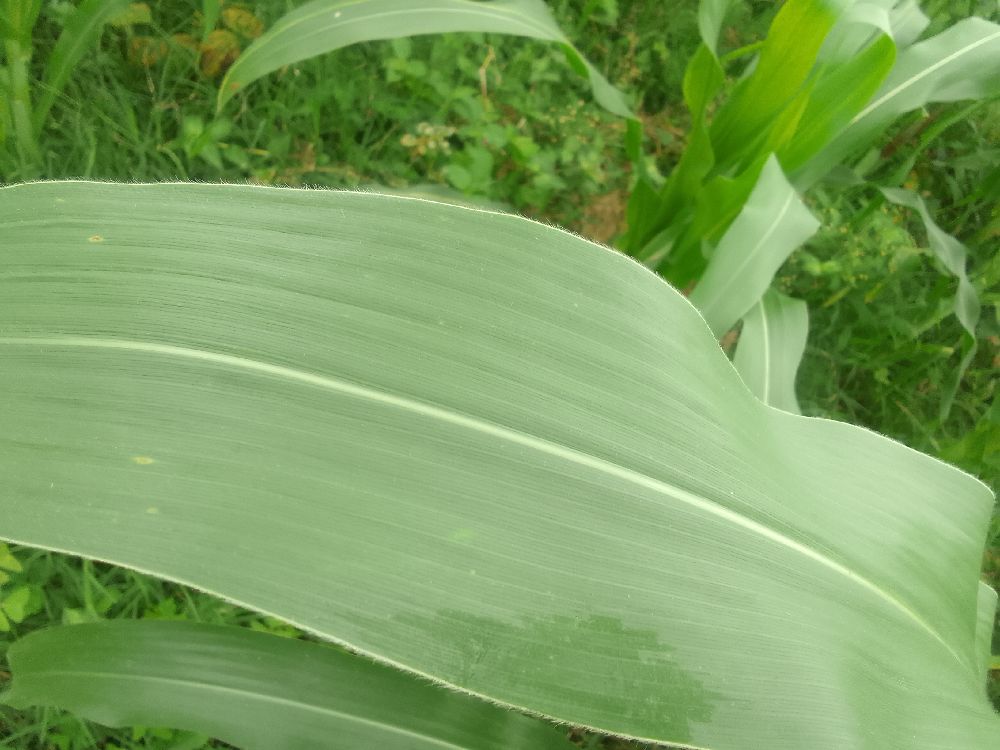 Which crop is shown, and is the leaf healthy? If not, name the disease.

maize, healthy
